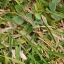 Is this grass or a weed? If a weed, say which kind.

unstructured weed
